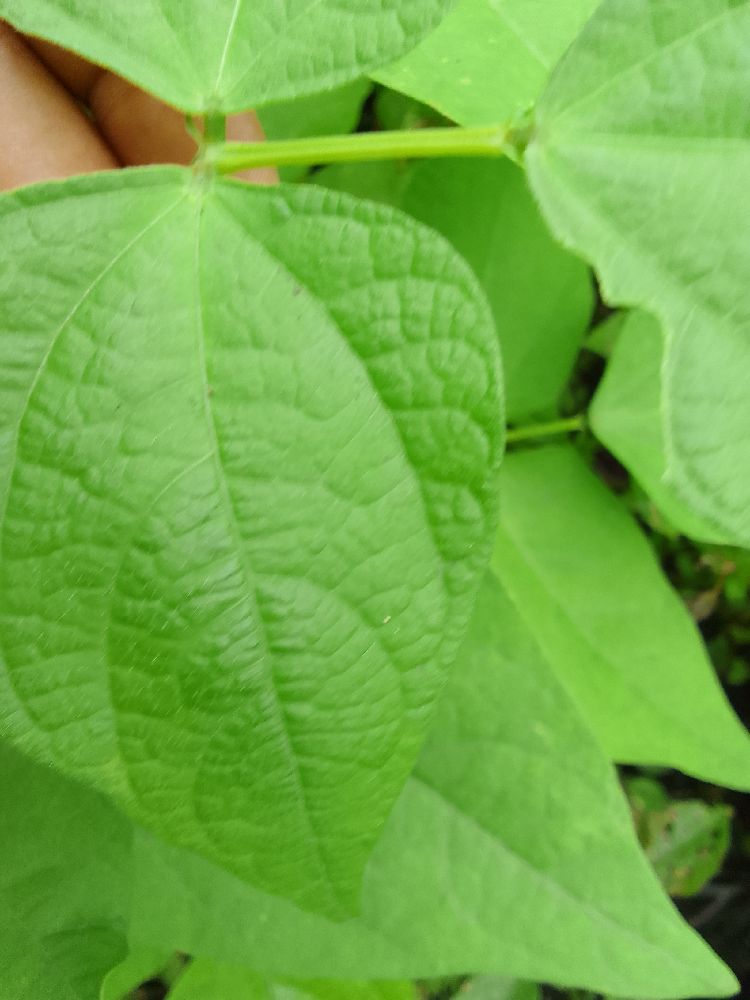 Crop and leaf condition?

common bean, healthy
